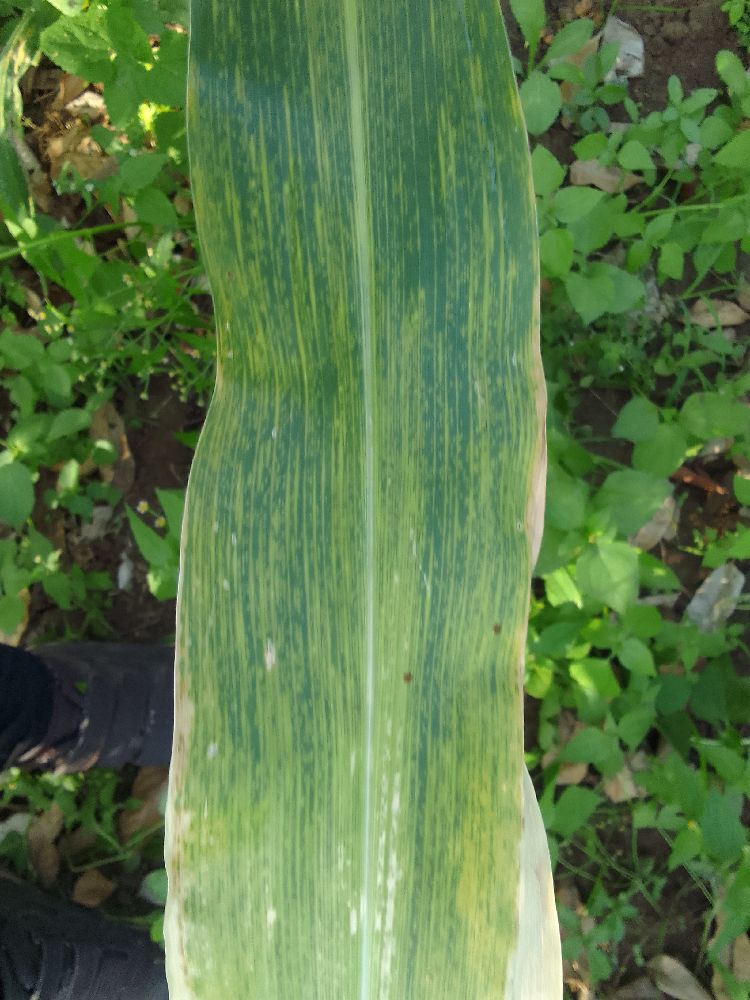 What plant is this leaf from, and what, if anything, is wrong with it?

maize, maize lethal necrosis
